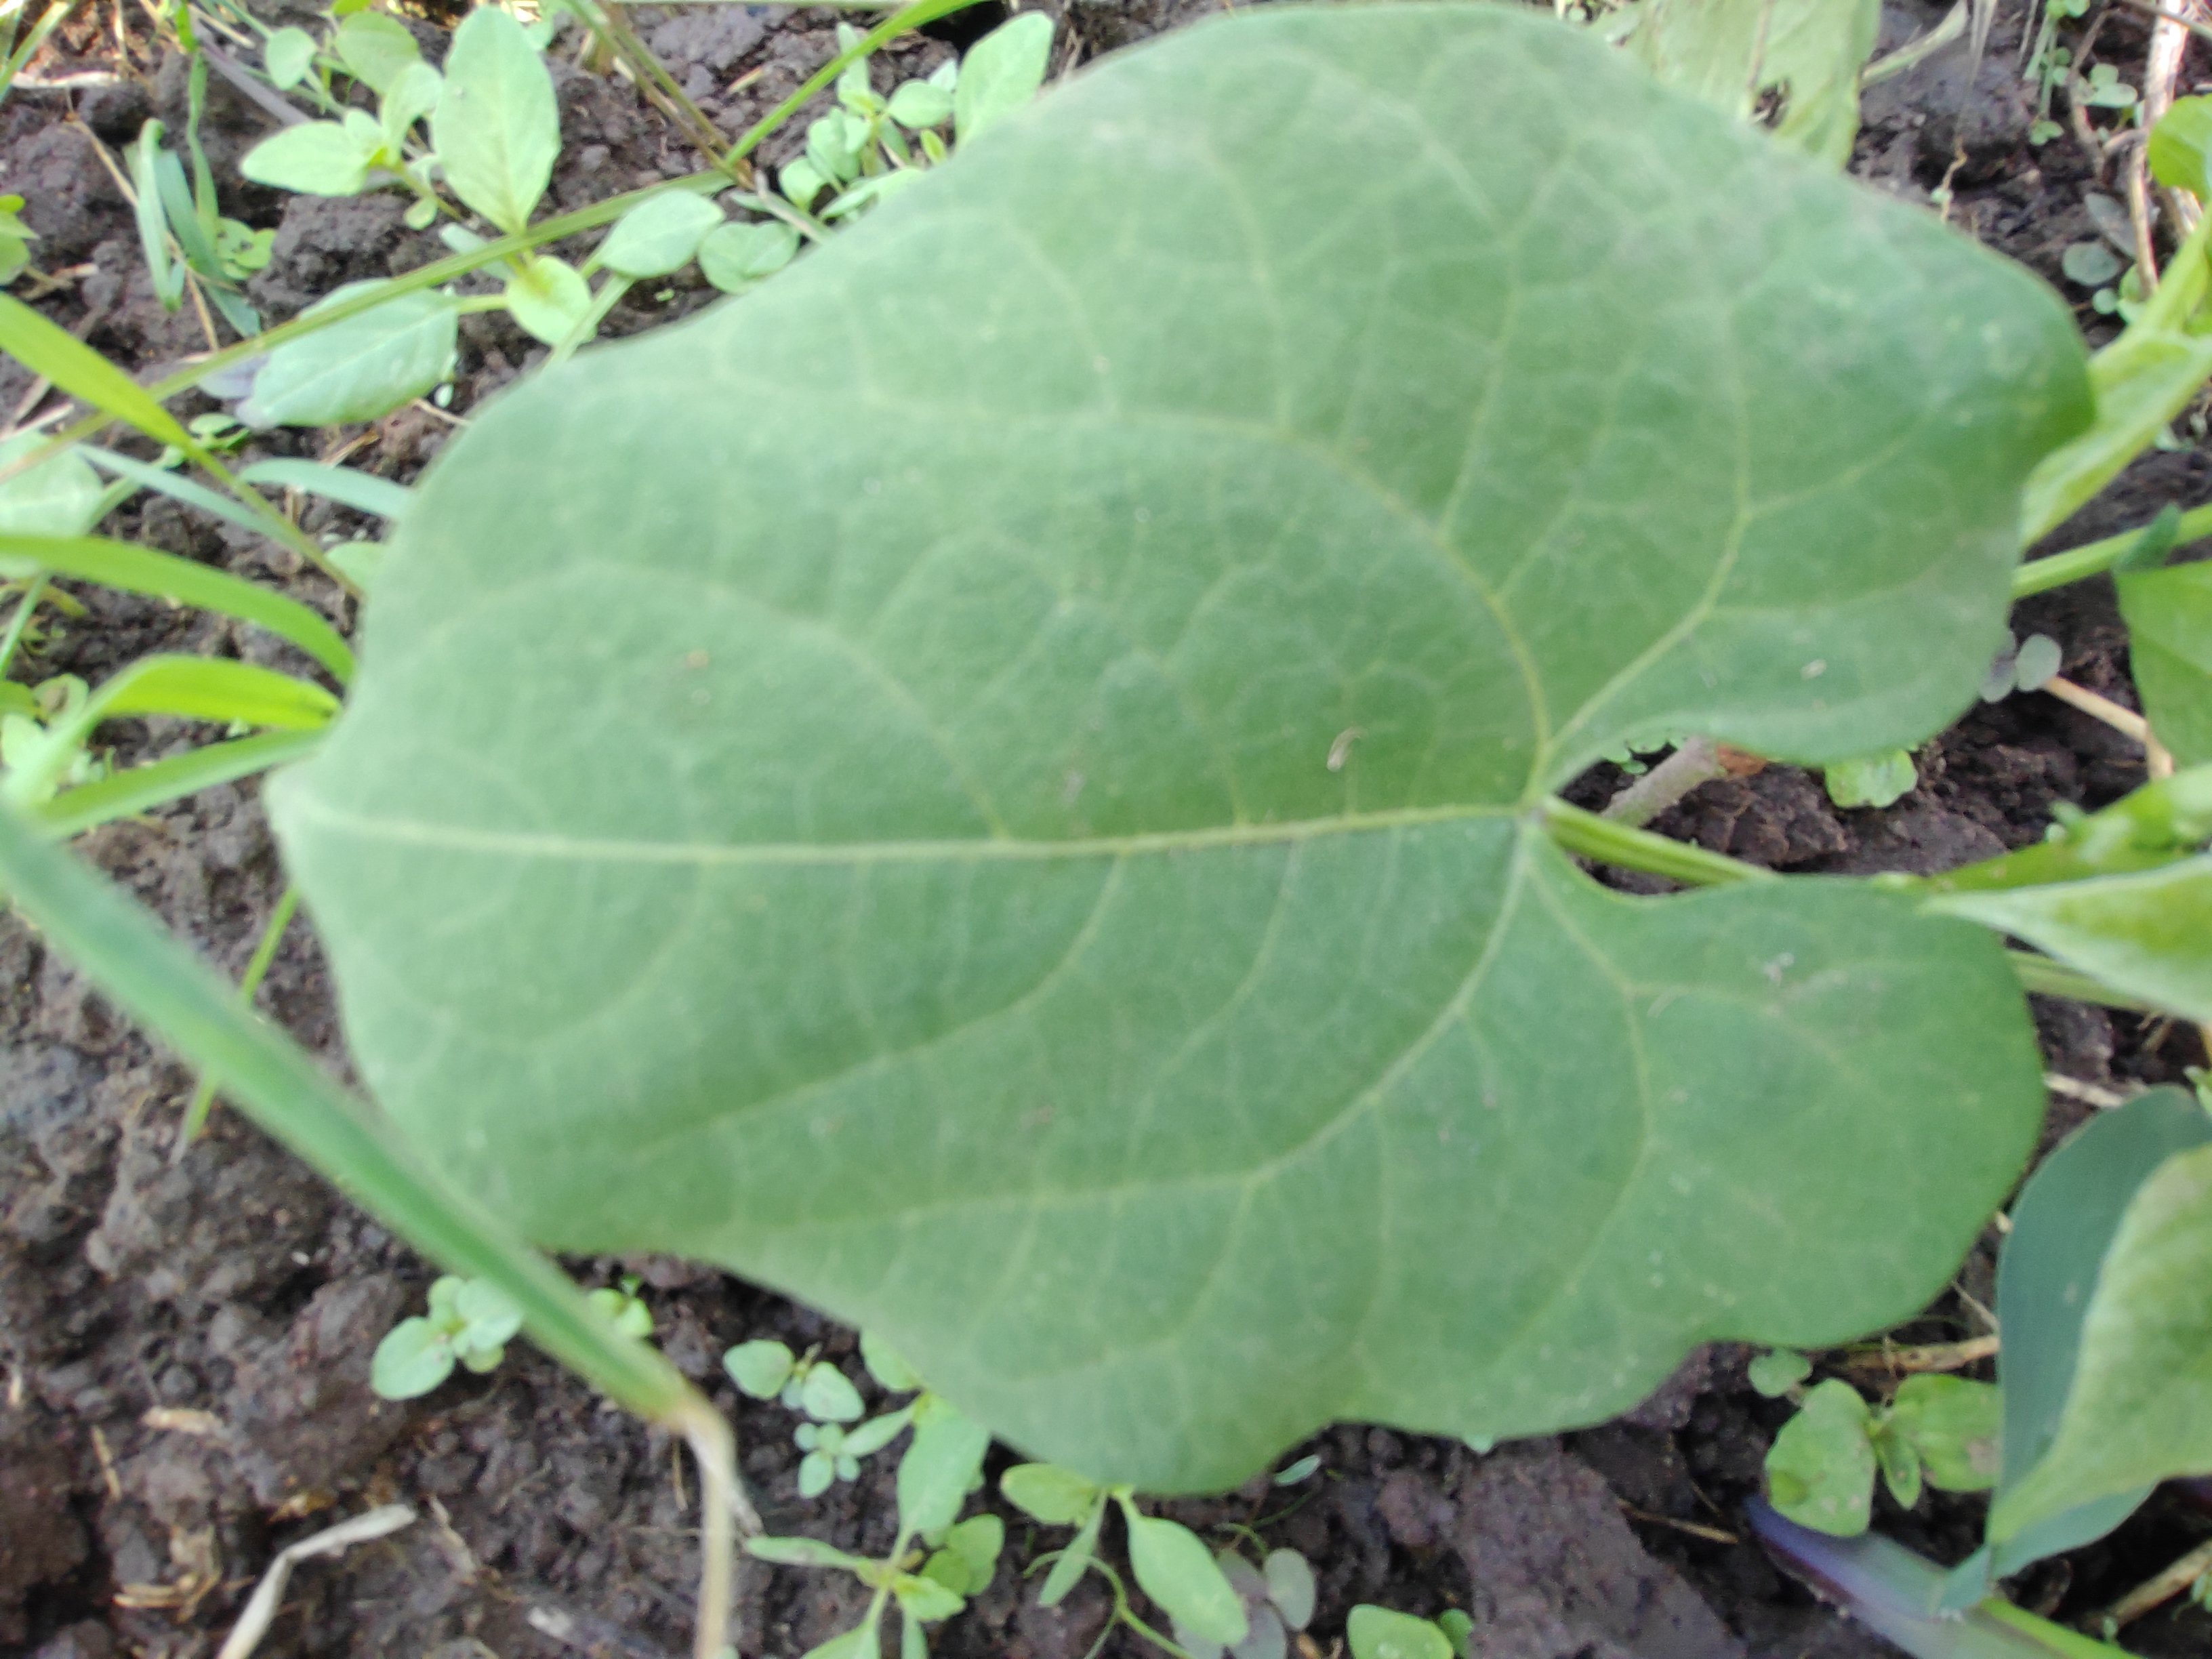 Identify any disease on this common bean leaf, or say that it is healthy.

healthy
